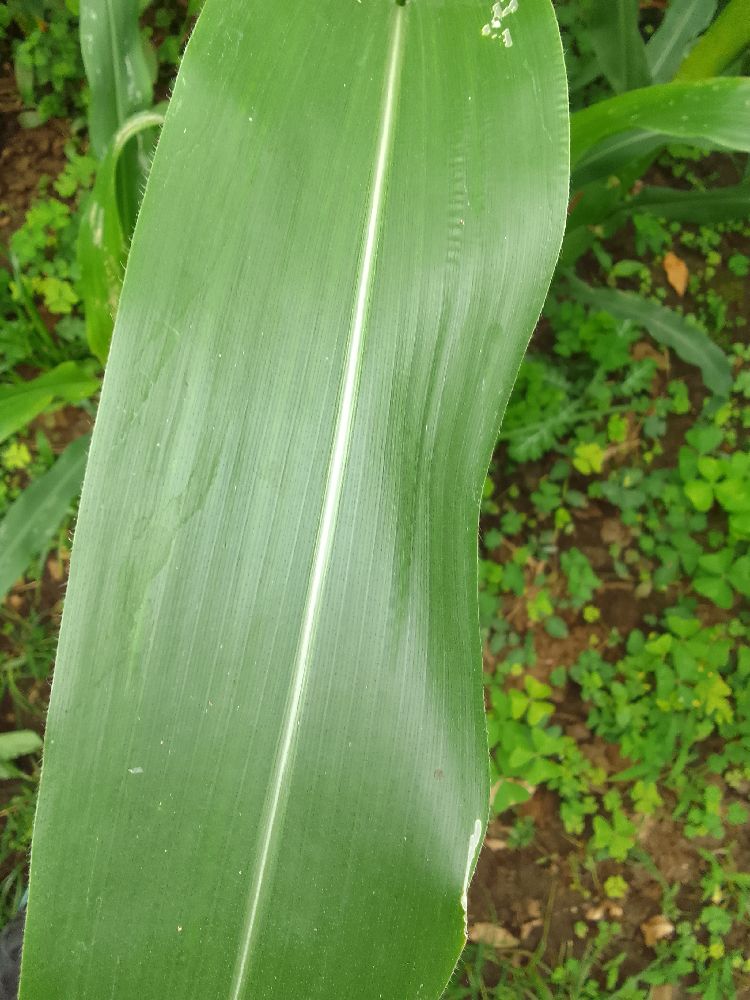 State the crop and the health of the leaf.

maize, healthy
